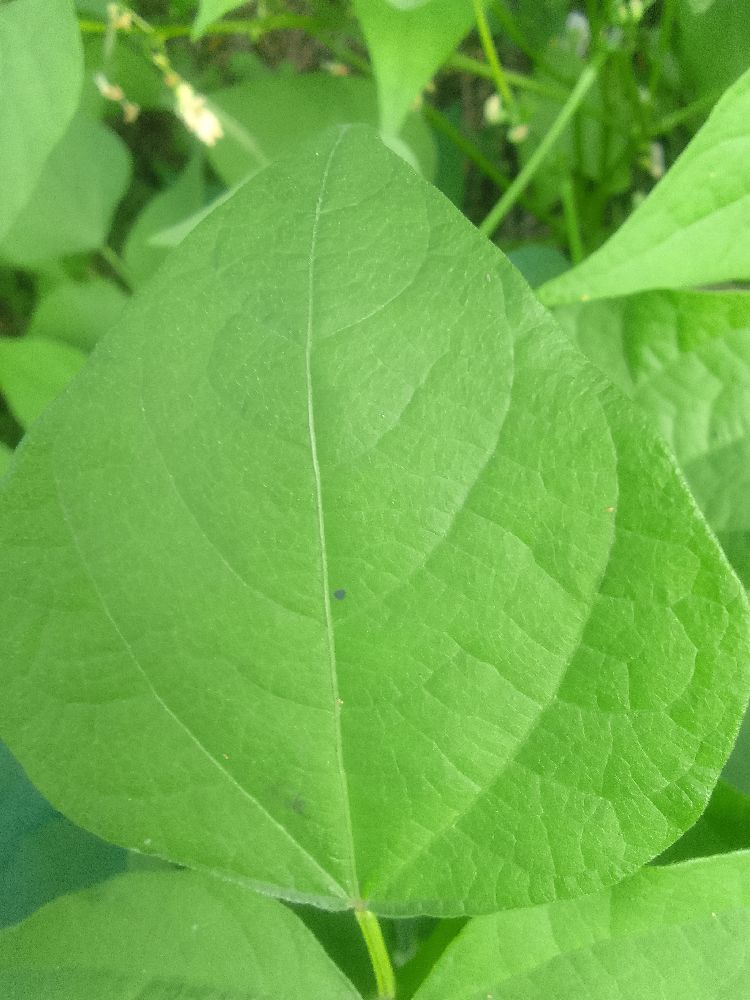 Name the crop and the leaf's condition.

common bean, healthy
